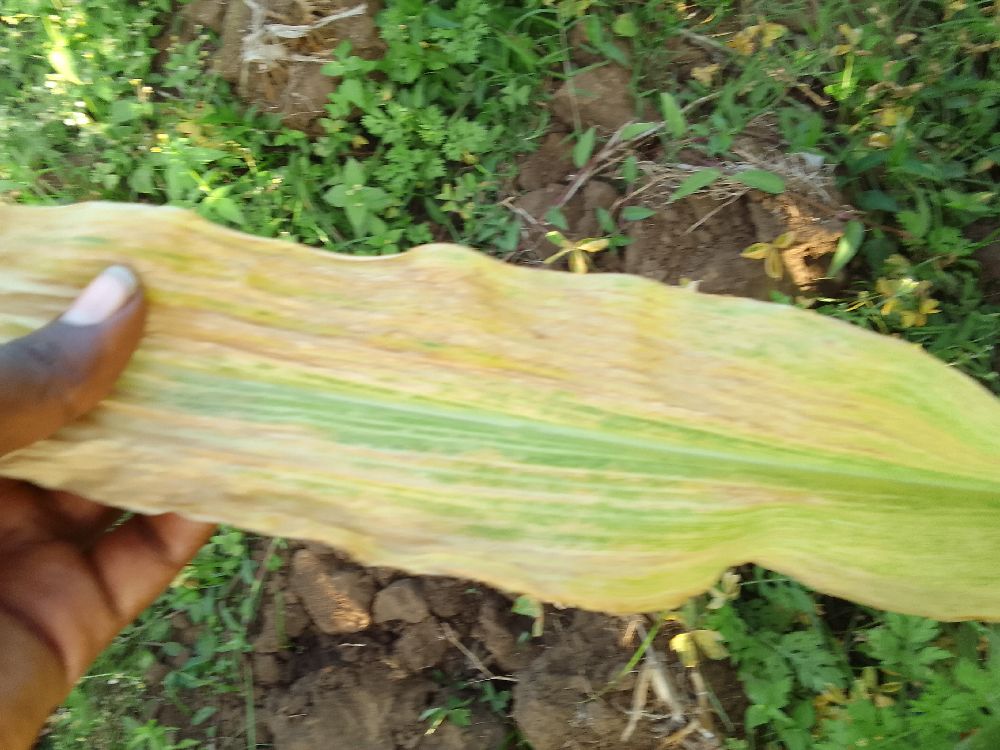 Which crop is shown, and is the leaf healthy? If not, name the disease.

maize, maize lethal necrosis
